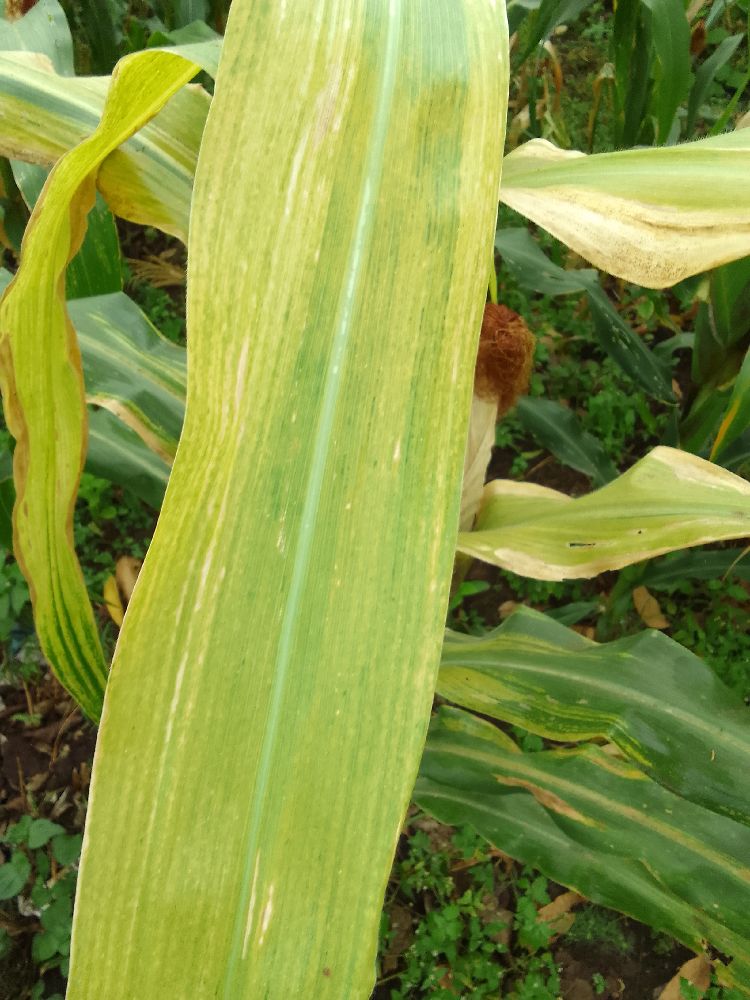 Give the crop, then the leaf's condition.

maize, maize lethal necrosis
